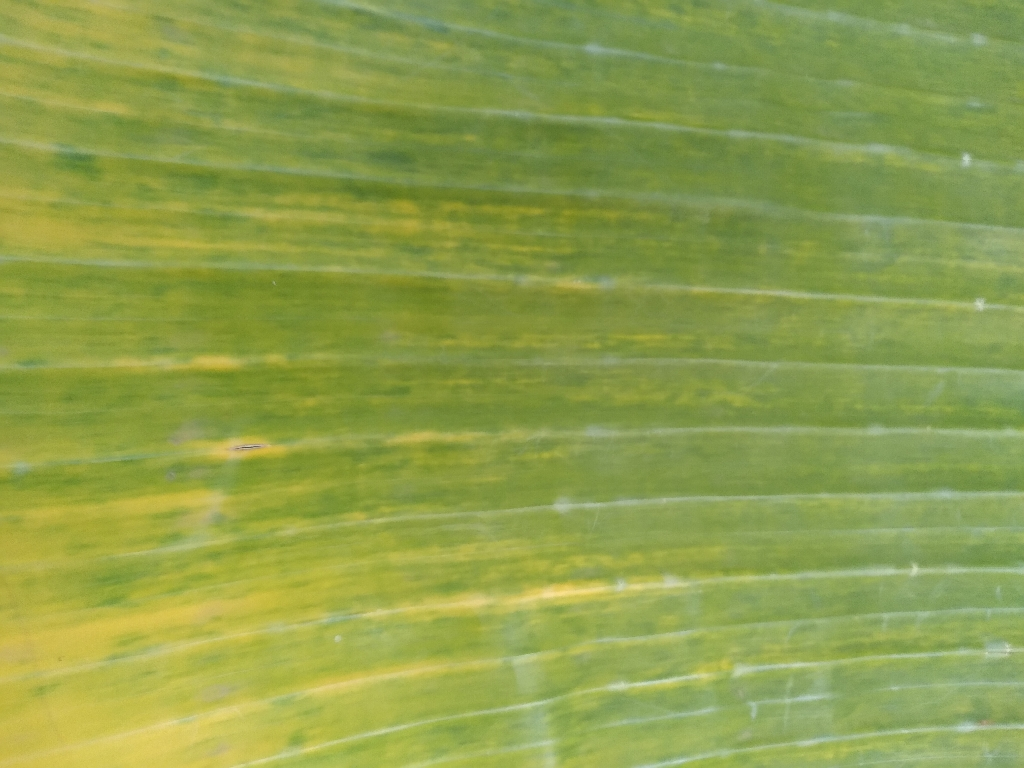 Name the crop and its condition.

banana, fusarium wilt race 1
